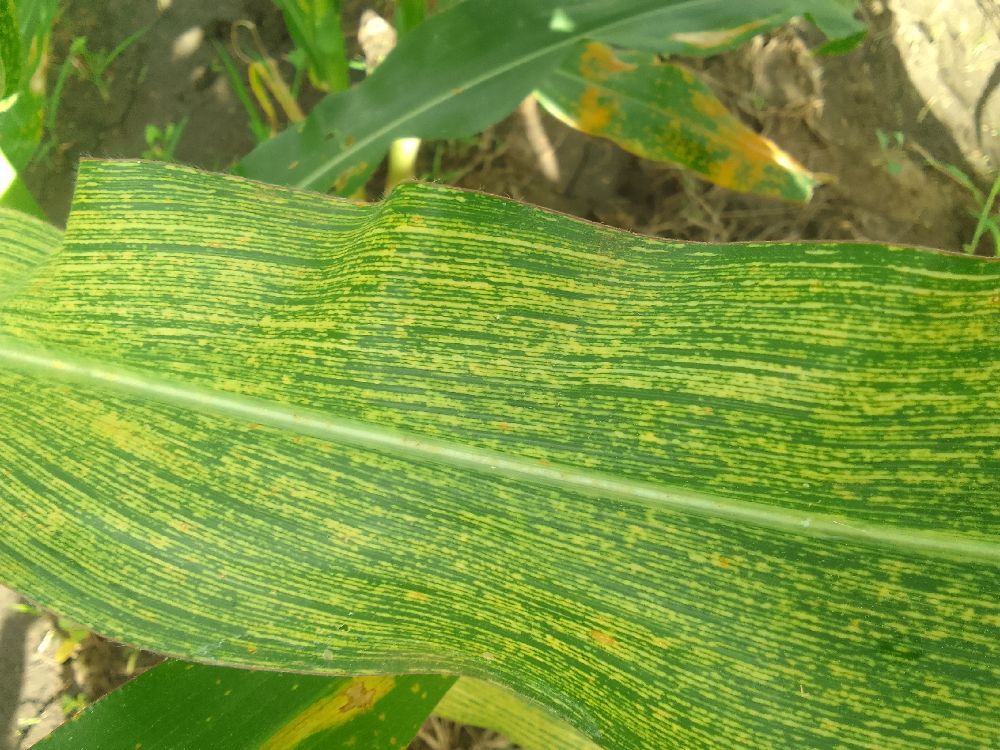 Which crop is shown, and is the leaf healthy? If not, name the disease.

maize, maize streak virus
